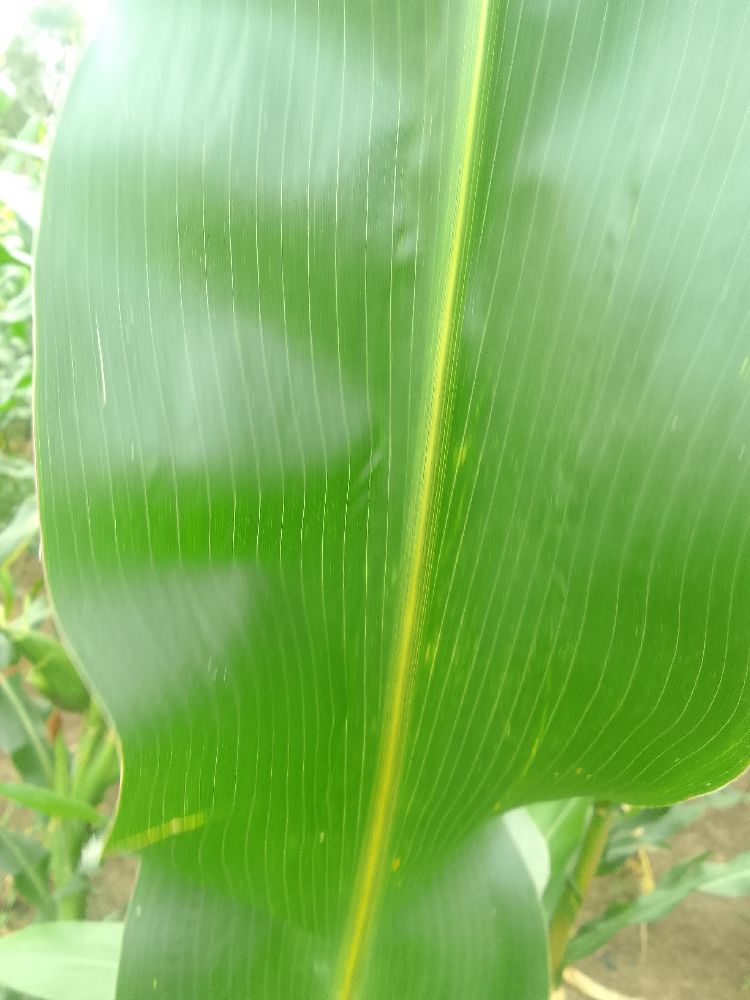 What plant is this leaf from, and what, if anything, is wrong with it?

maize, healthy
